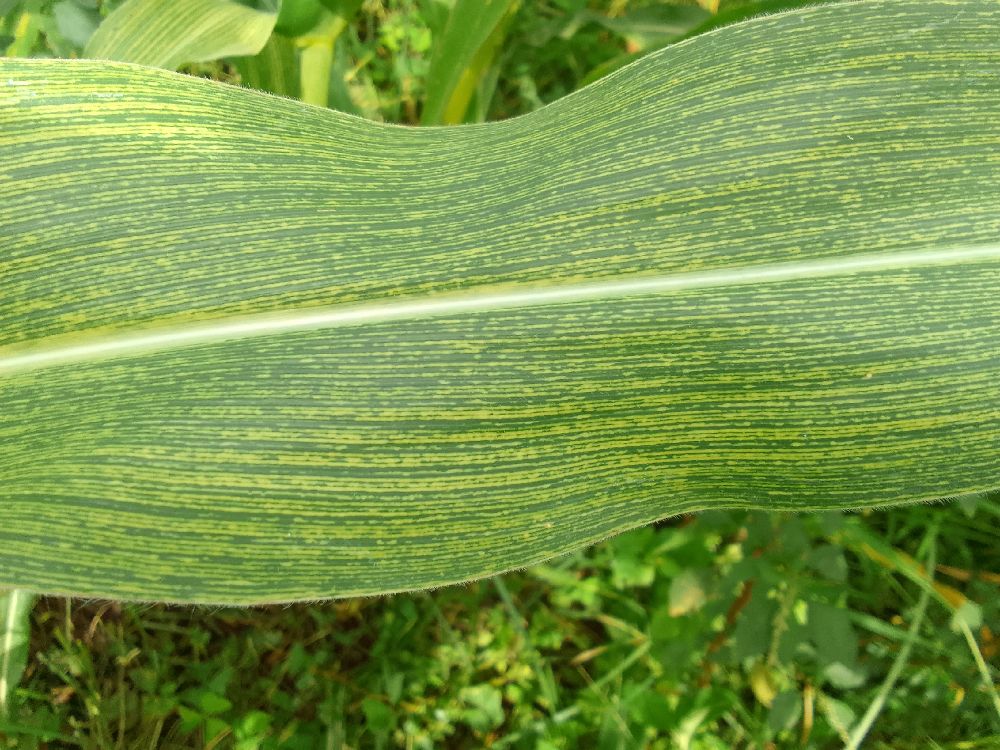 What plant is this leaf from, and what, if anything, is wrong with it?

maize, maize streak virus
